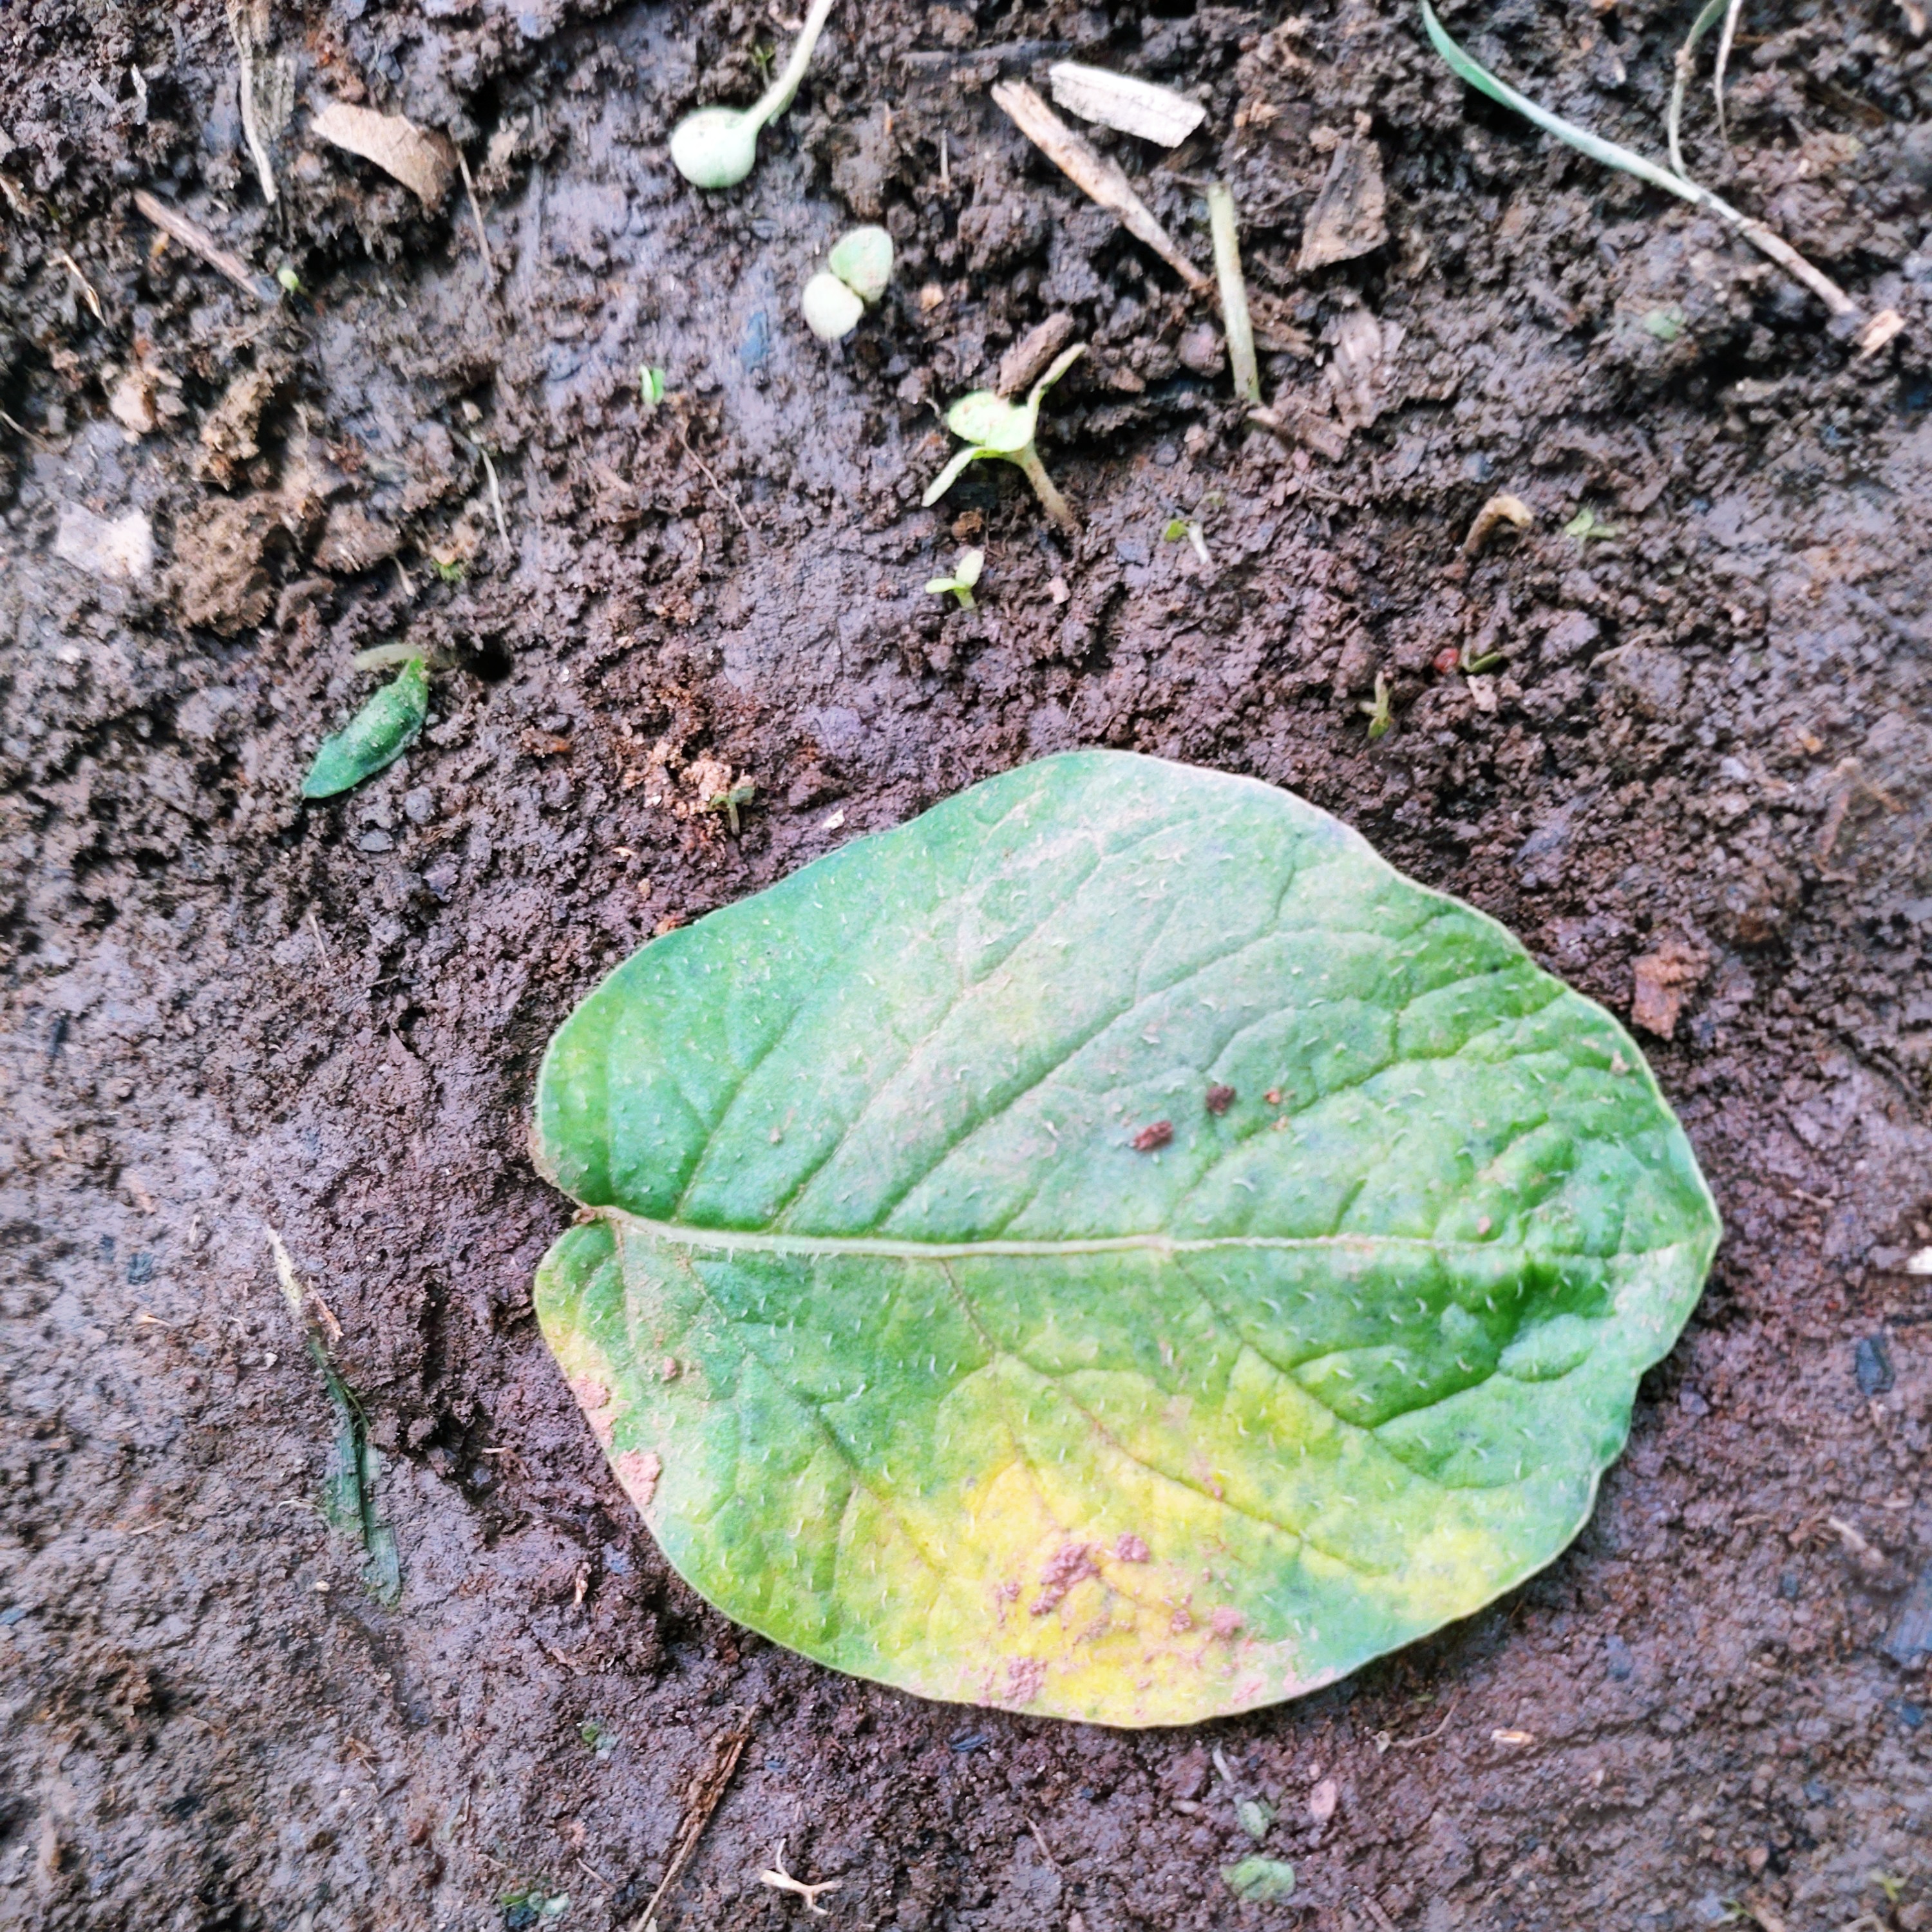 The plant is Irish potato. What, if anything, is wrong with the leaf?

late blight
